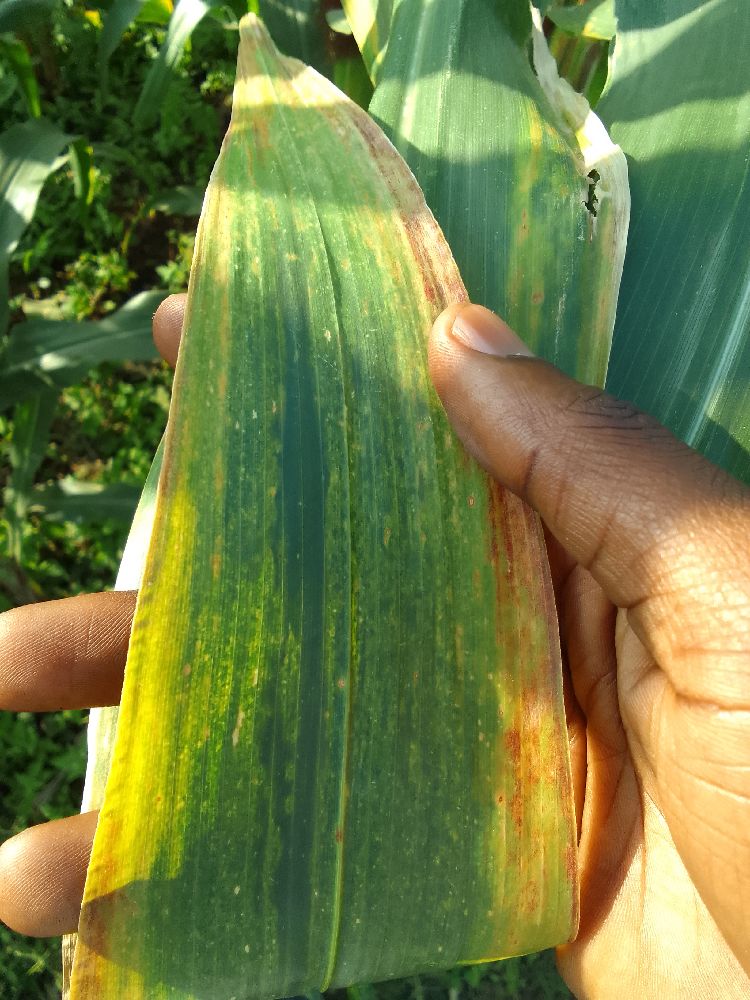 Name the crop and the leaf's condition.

maize, maize lethal necrosis
